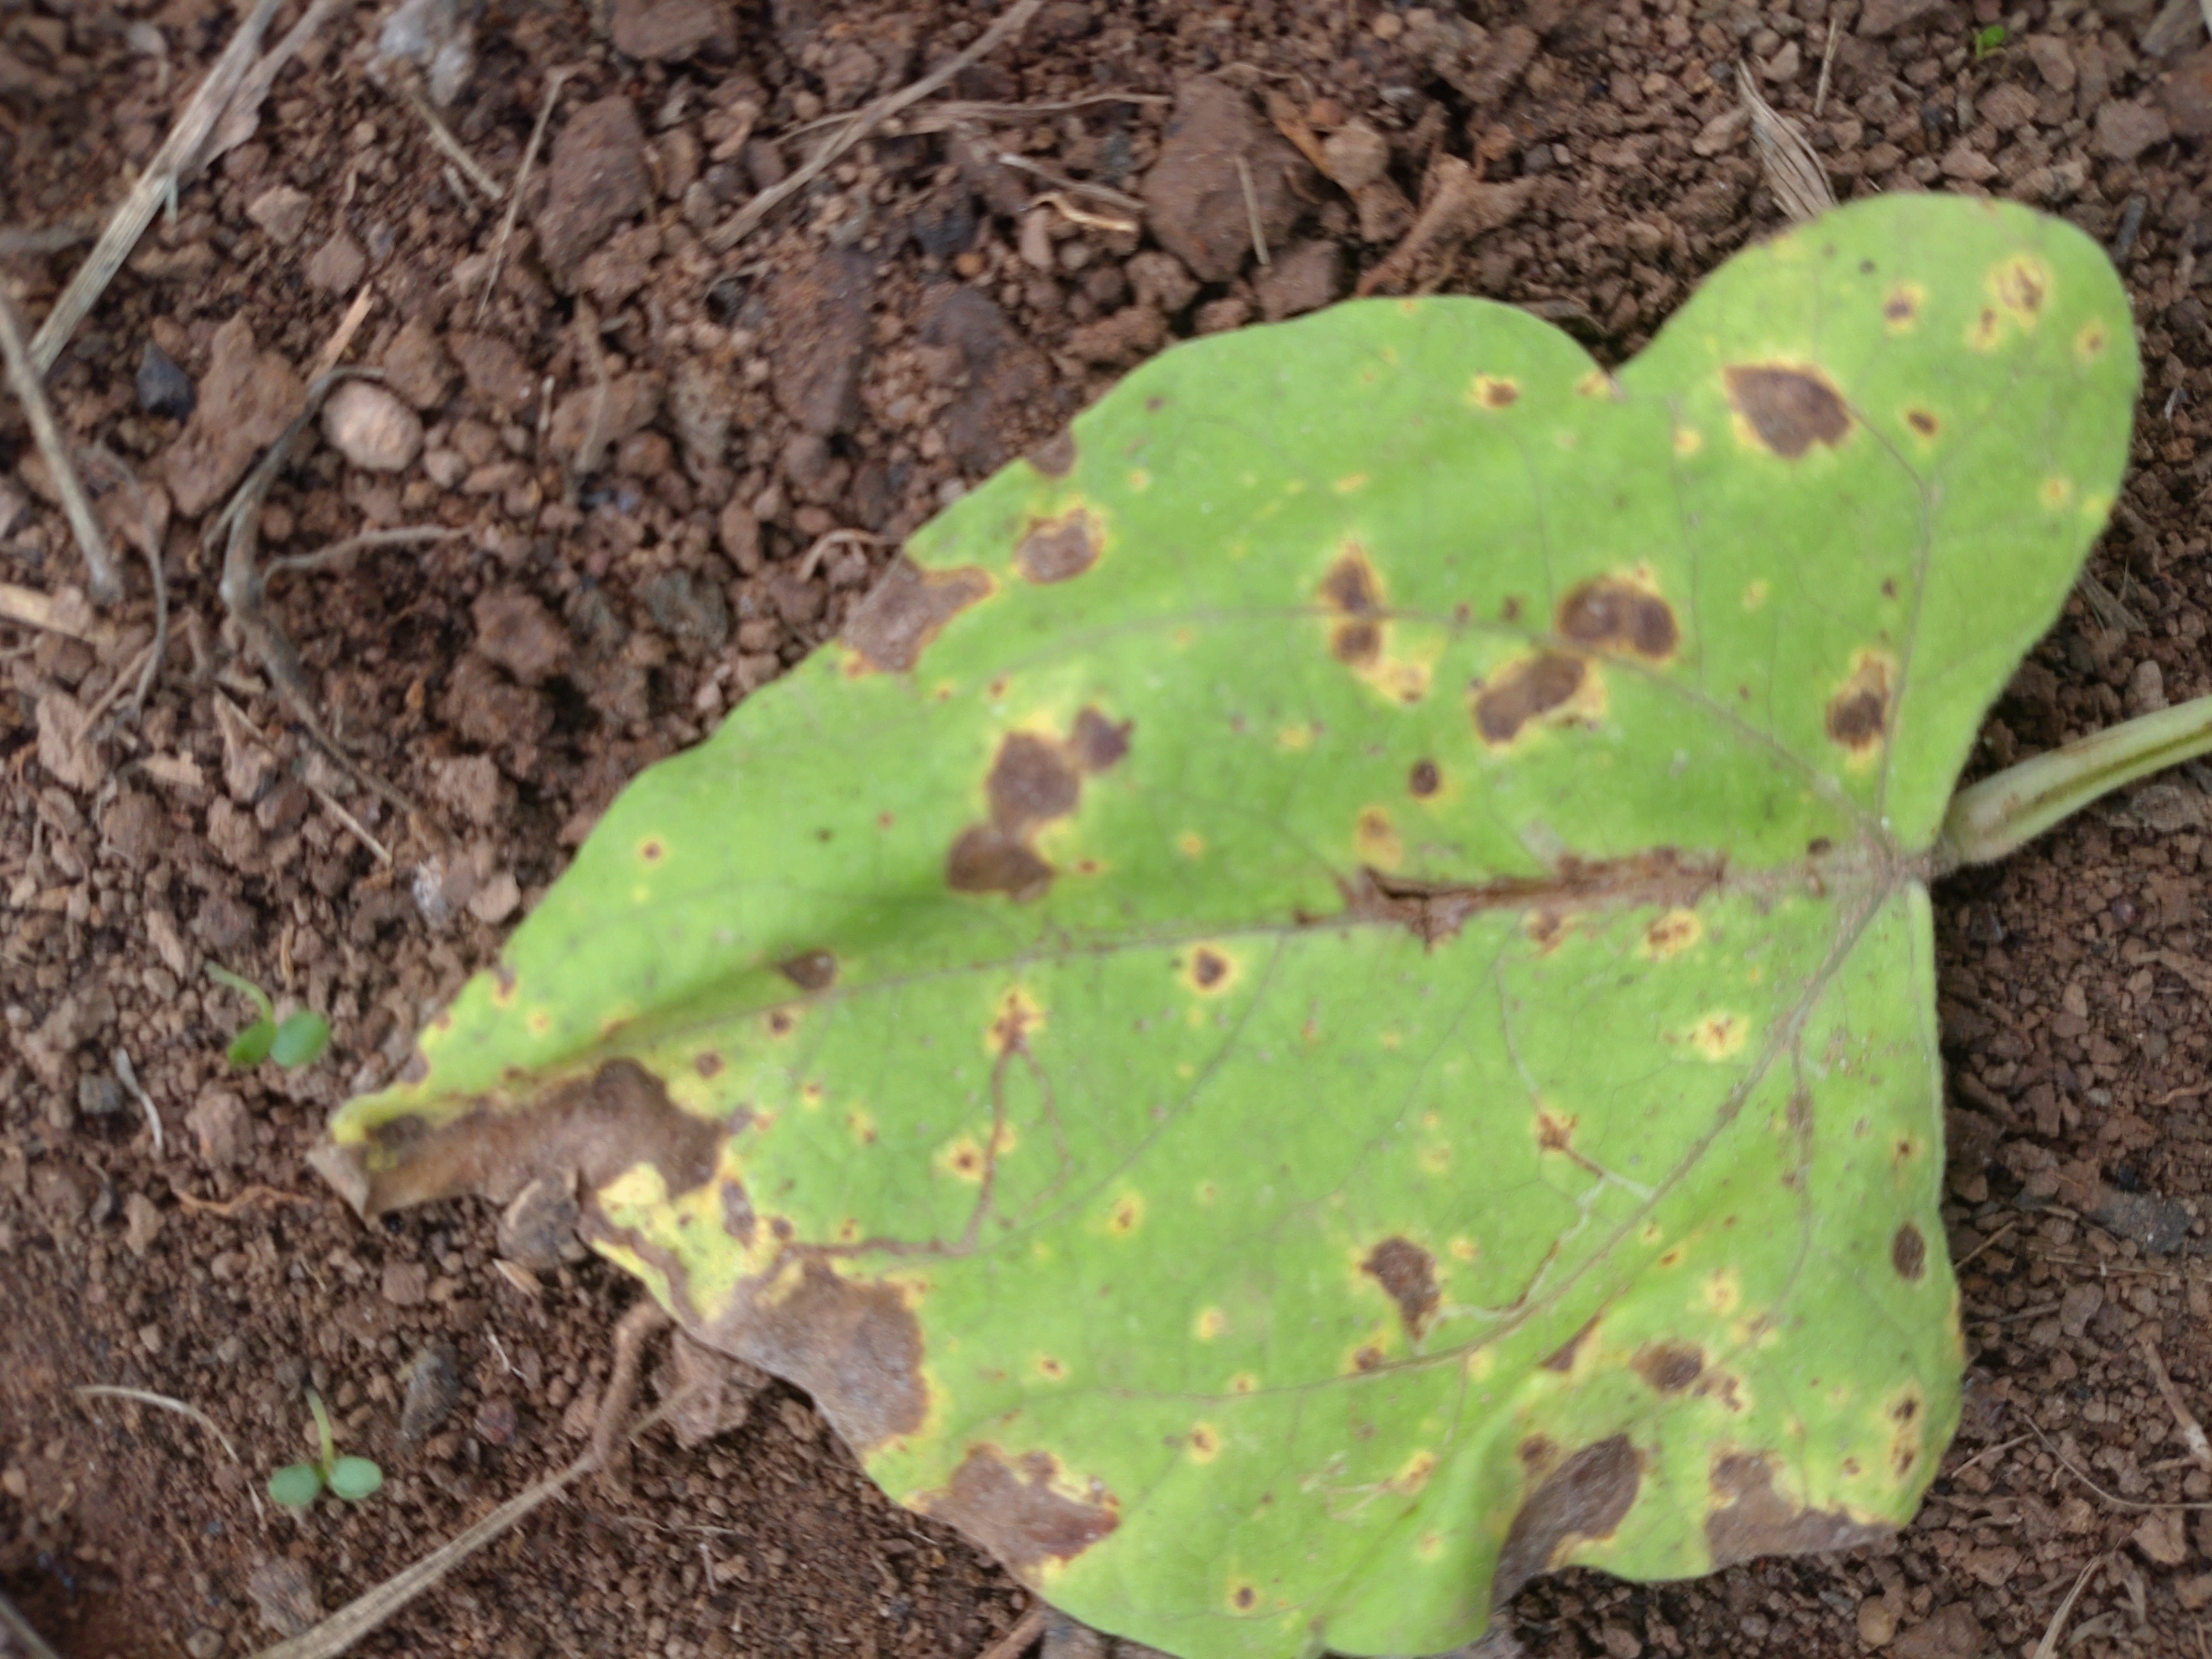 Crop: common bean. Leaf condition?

rust
